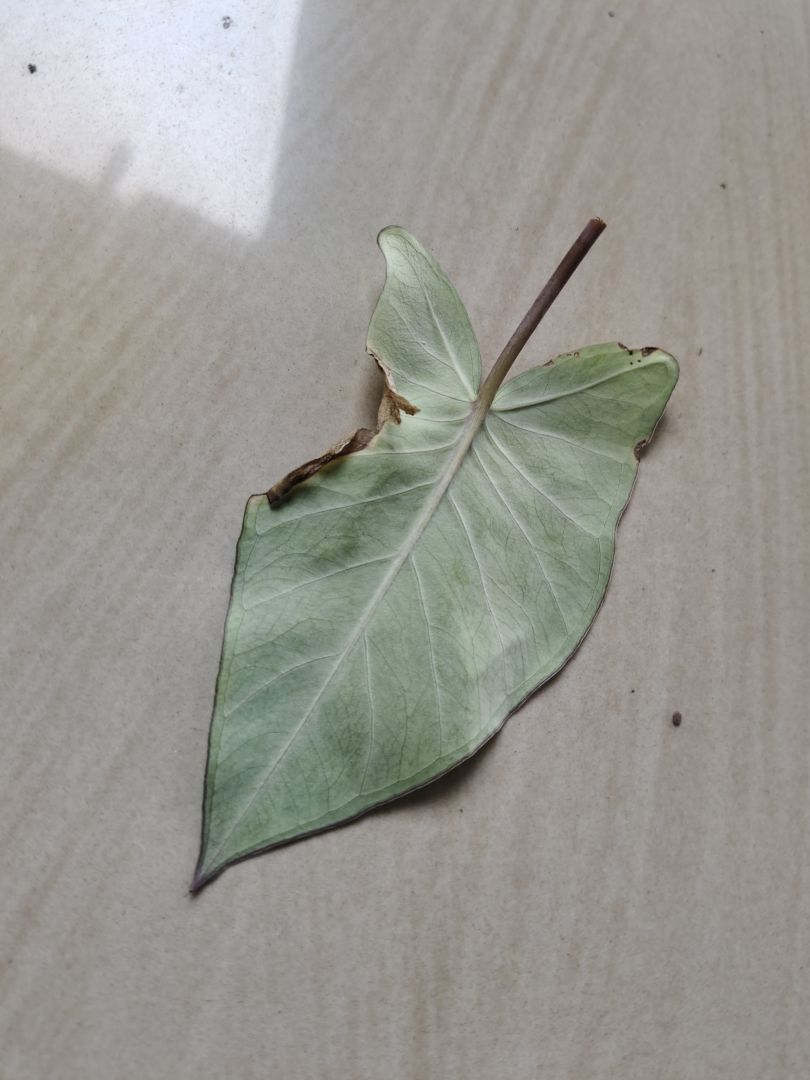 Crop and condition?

taro, leaf blight
